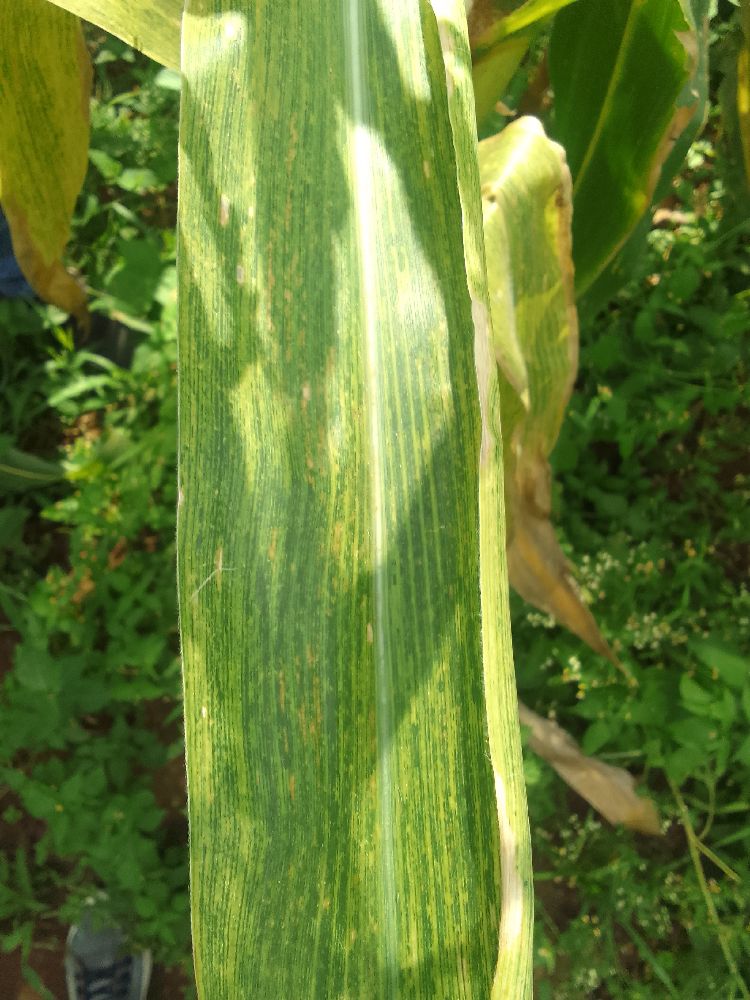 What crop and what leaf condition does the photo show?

maize, maize lethal necrosis
